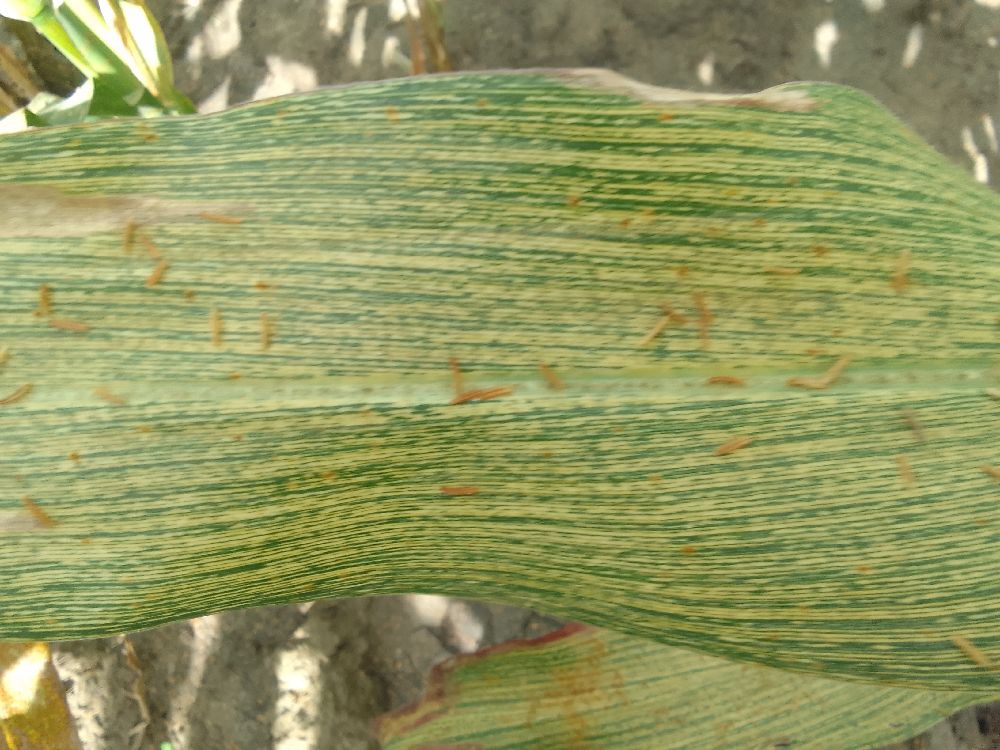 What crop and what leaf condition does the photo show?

maize, maize streak virus
